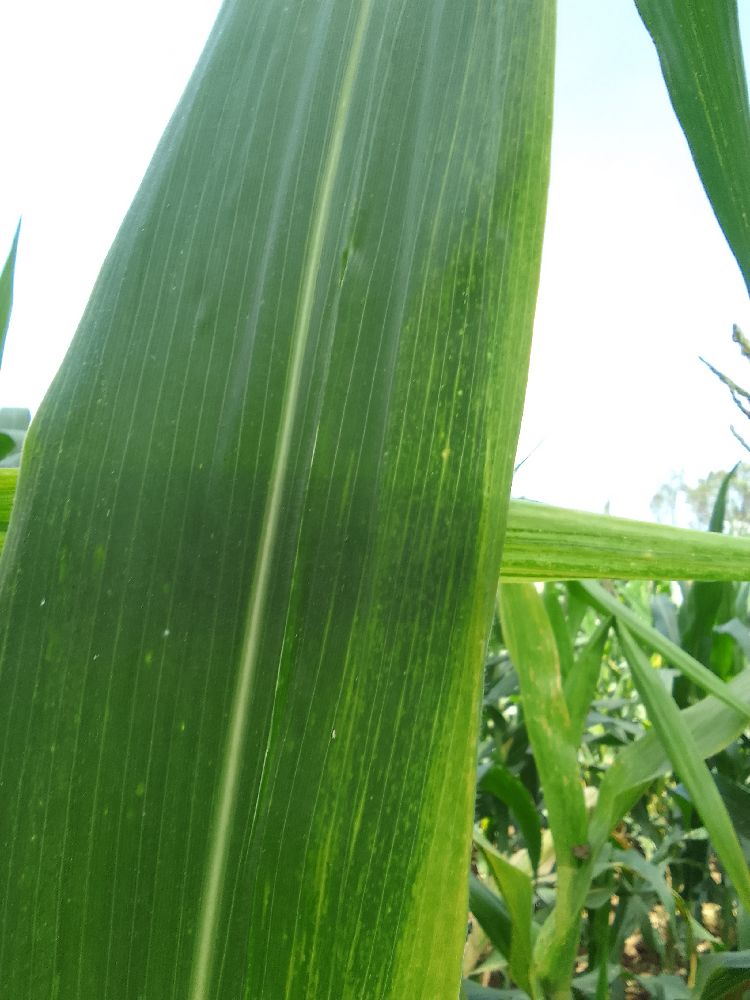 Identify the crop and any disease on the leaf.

maize, maize lethal necrosis
